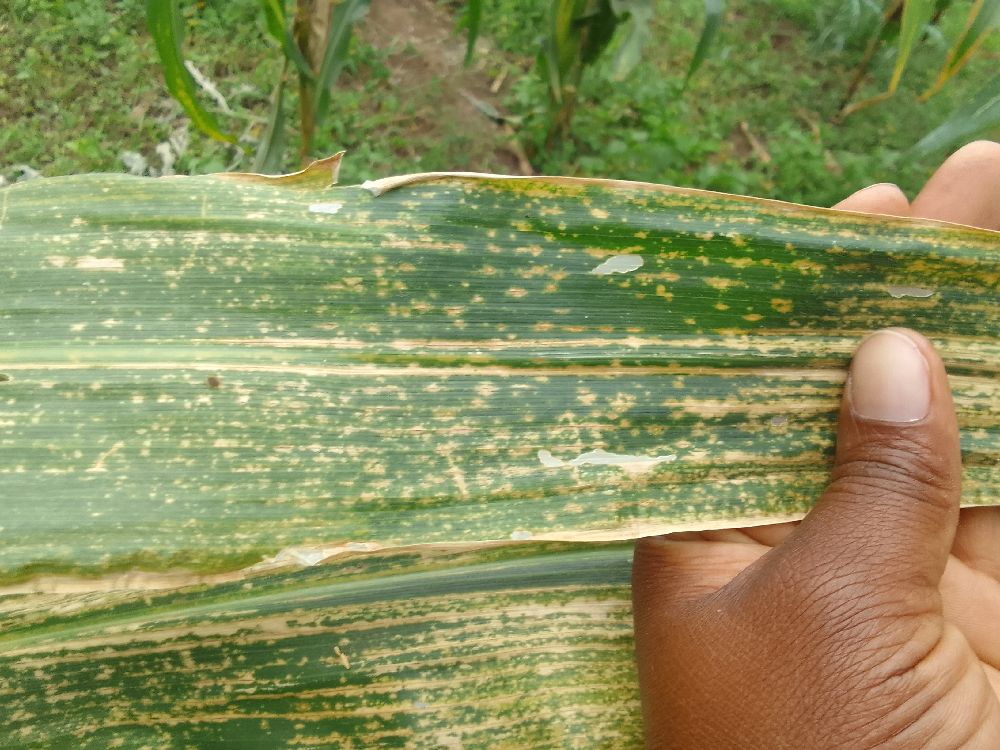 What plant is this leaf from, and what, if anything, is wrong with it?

maize, maize lethal necrosis
